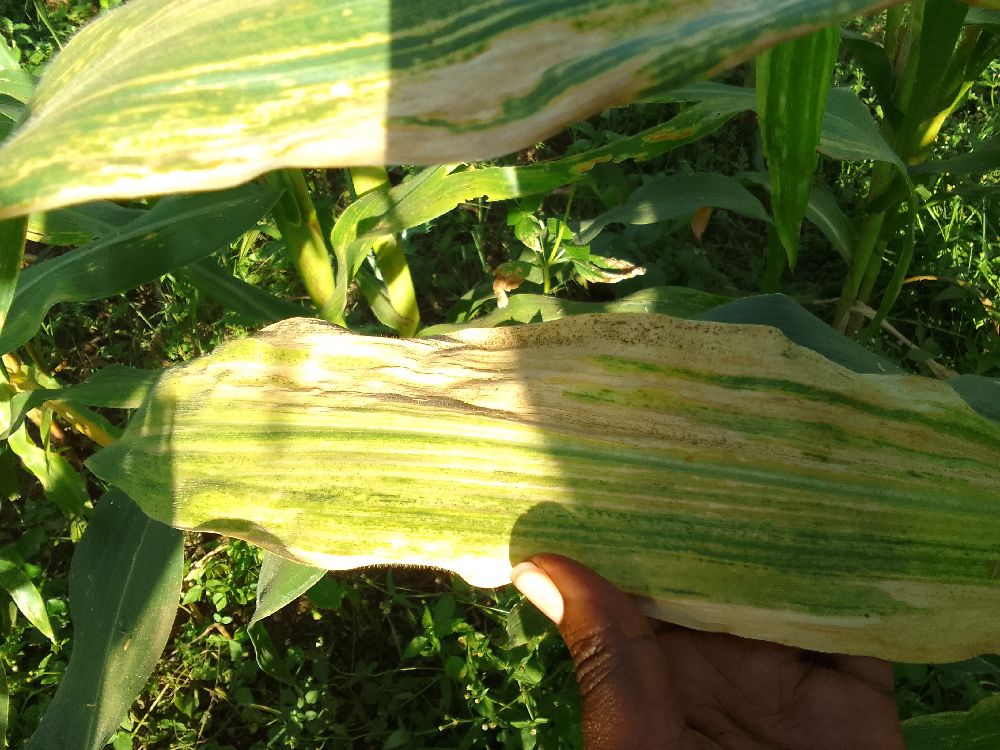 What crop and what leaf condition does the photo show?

maize, maize lethal necrosis
